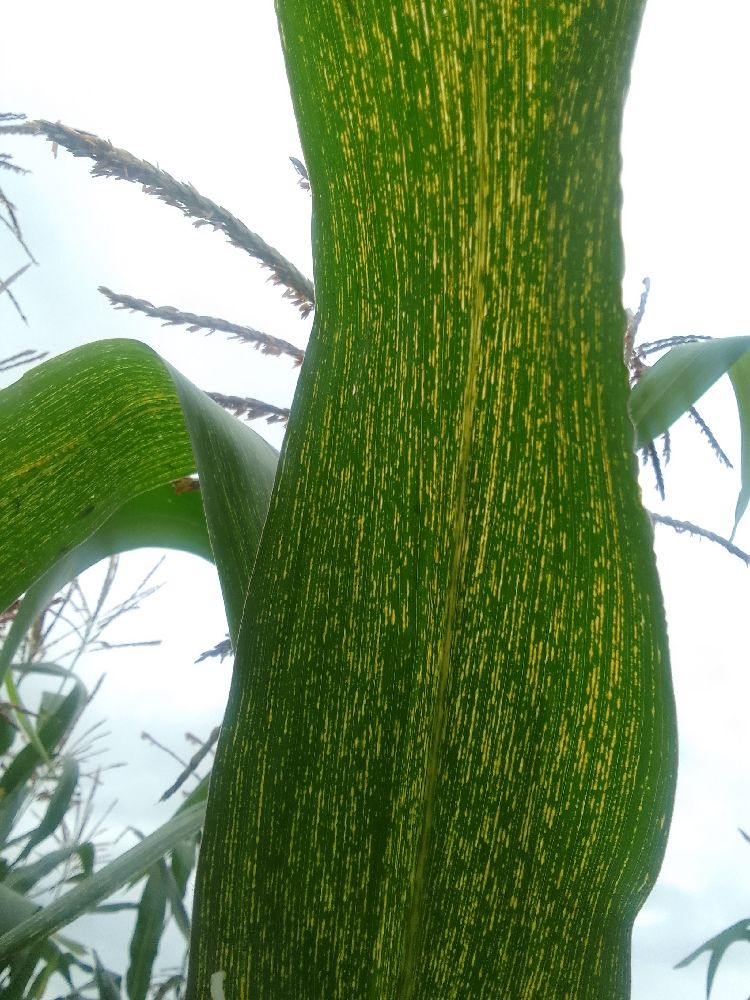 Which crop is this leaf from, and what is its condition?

maize, maize streak virus
